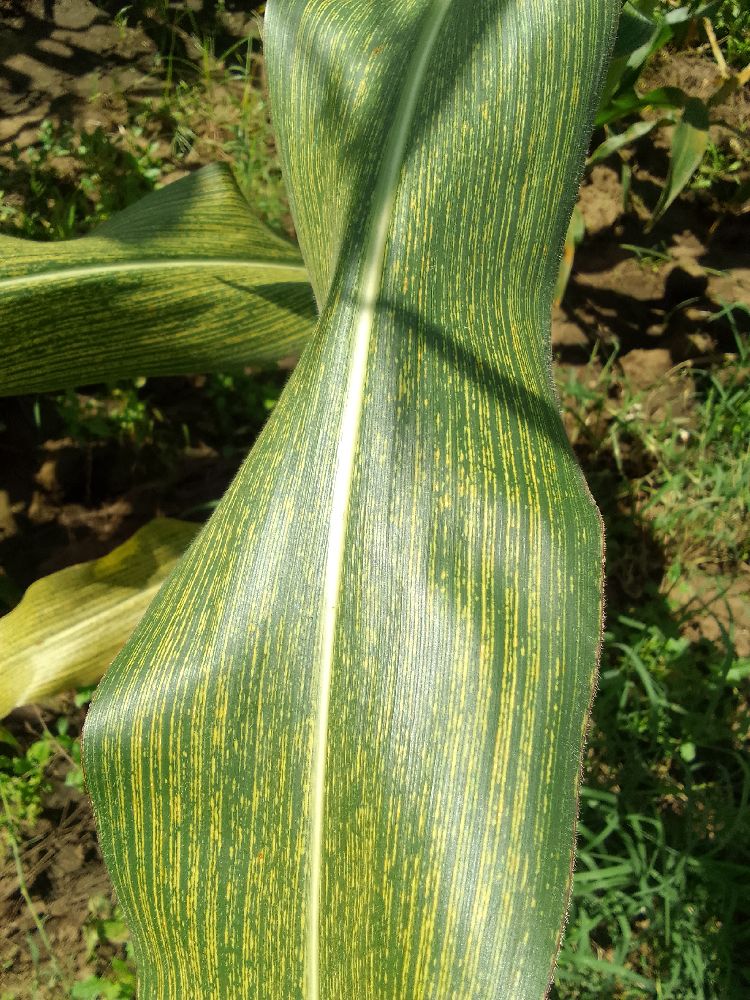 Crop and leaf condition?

maize, maize streak virus
